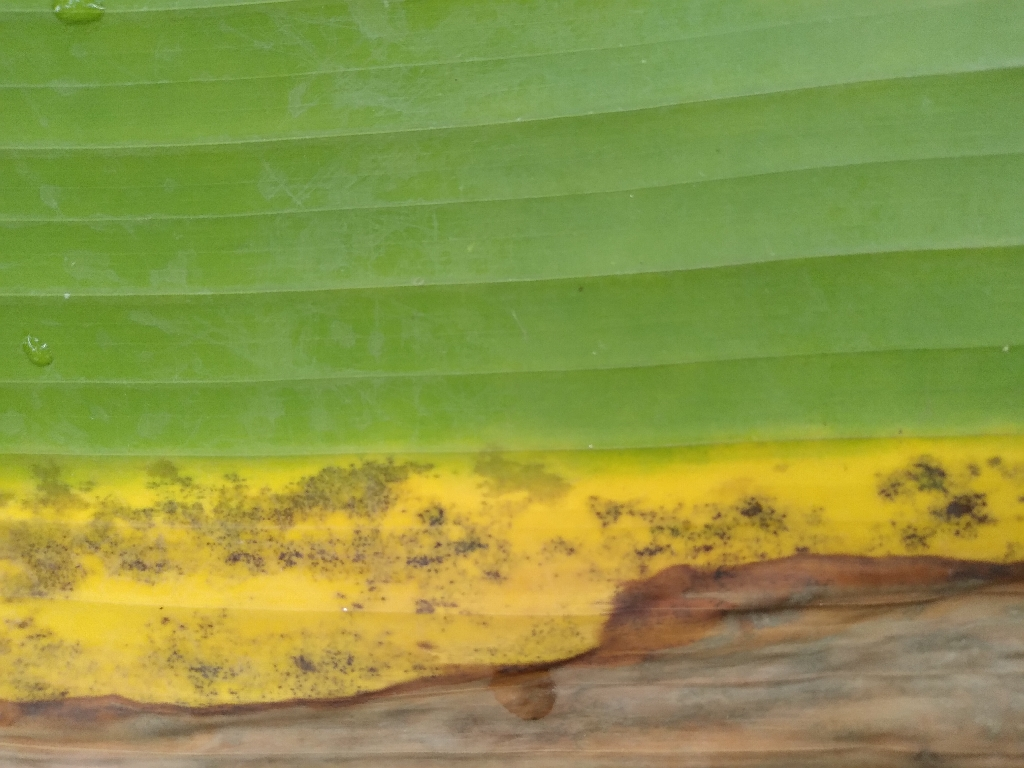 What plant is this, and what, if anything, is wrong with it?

banana, black sigatoka
